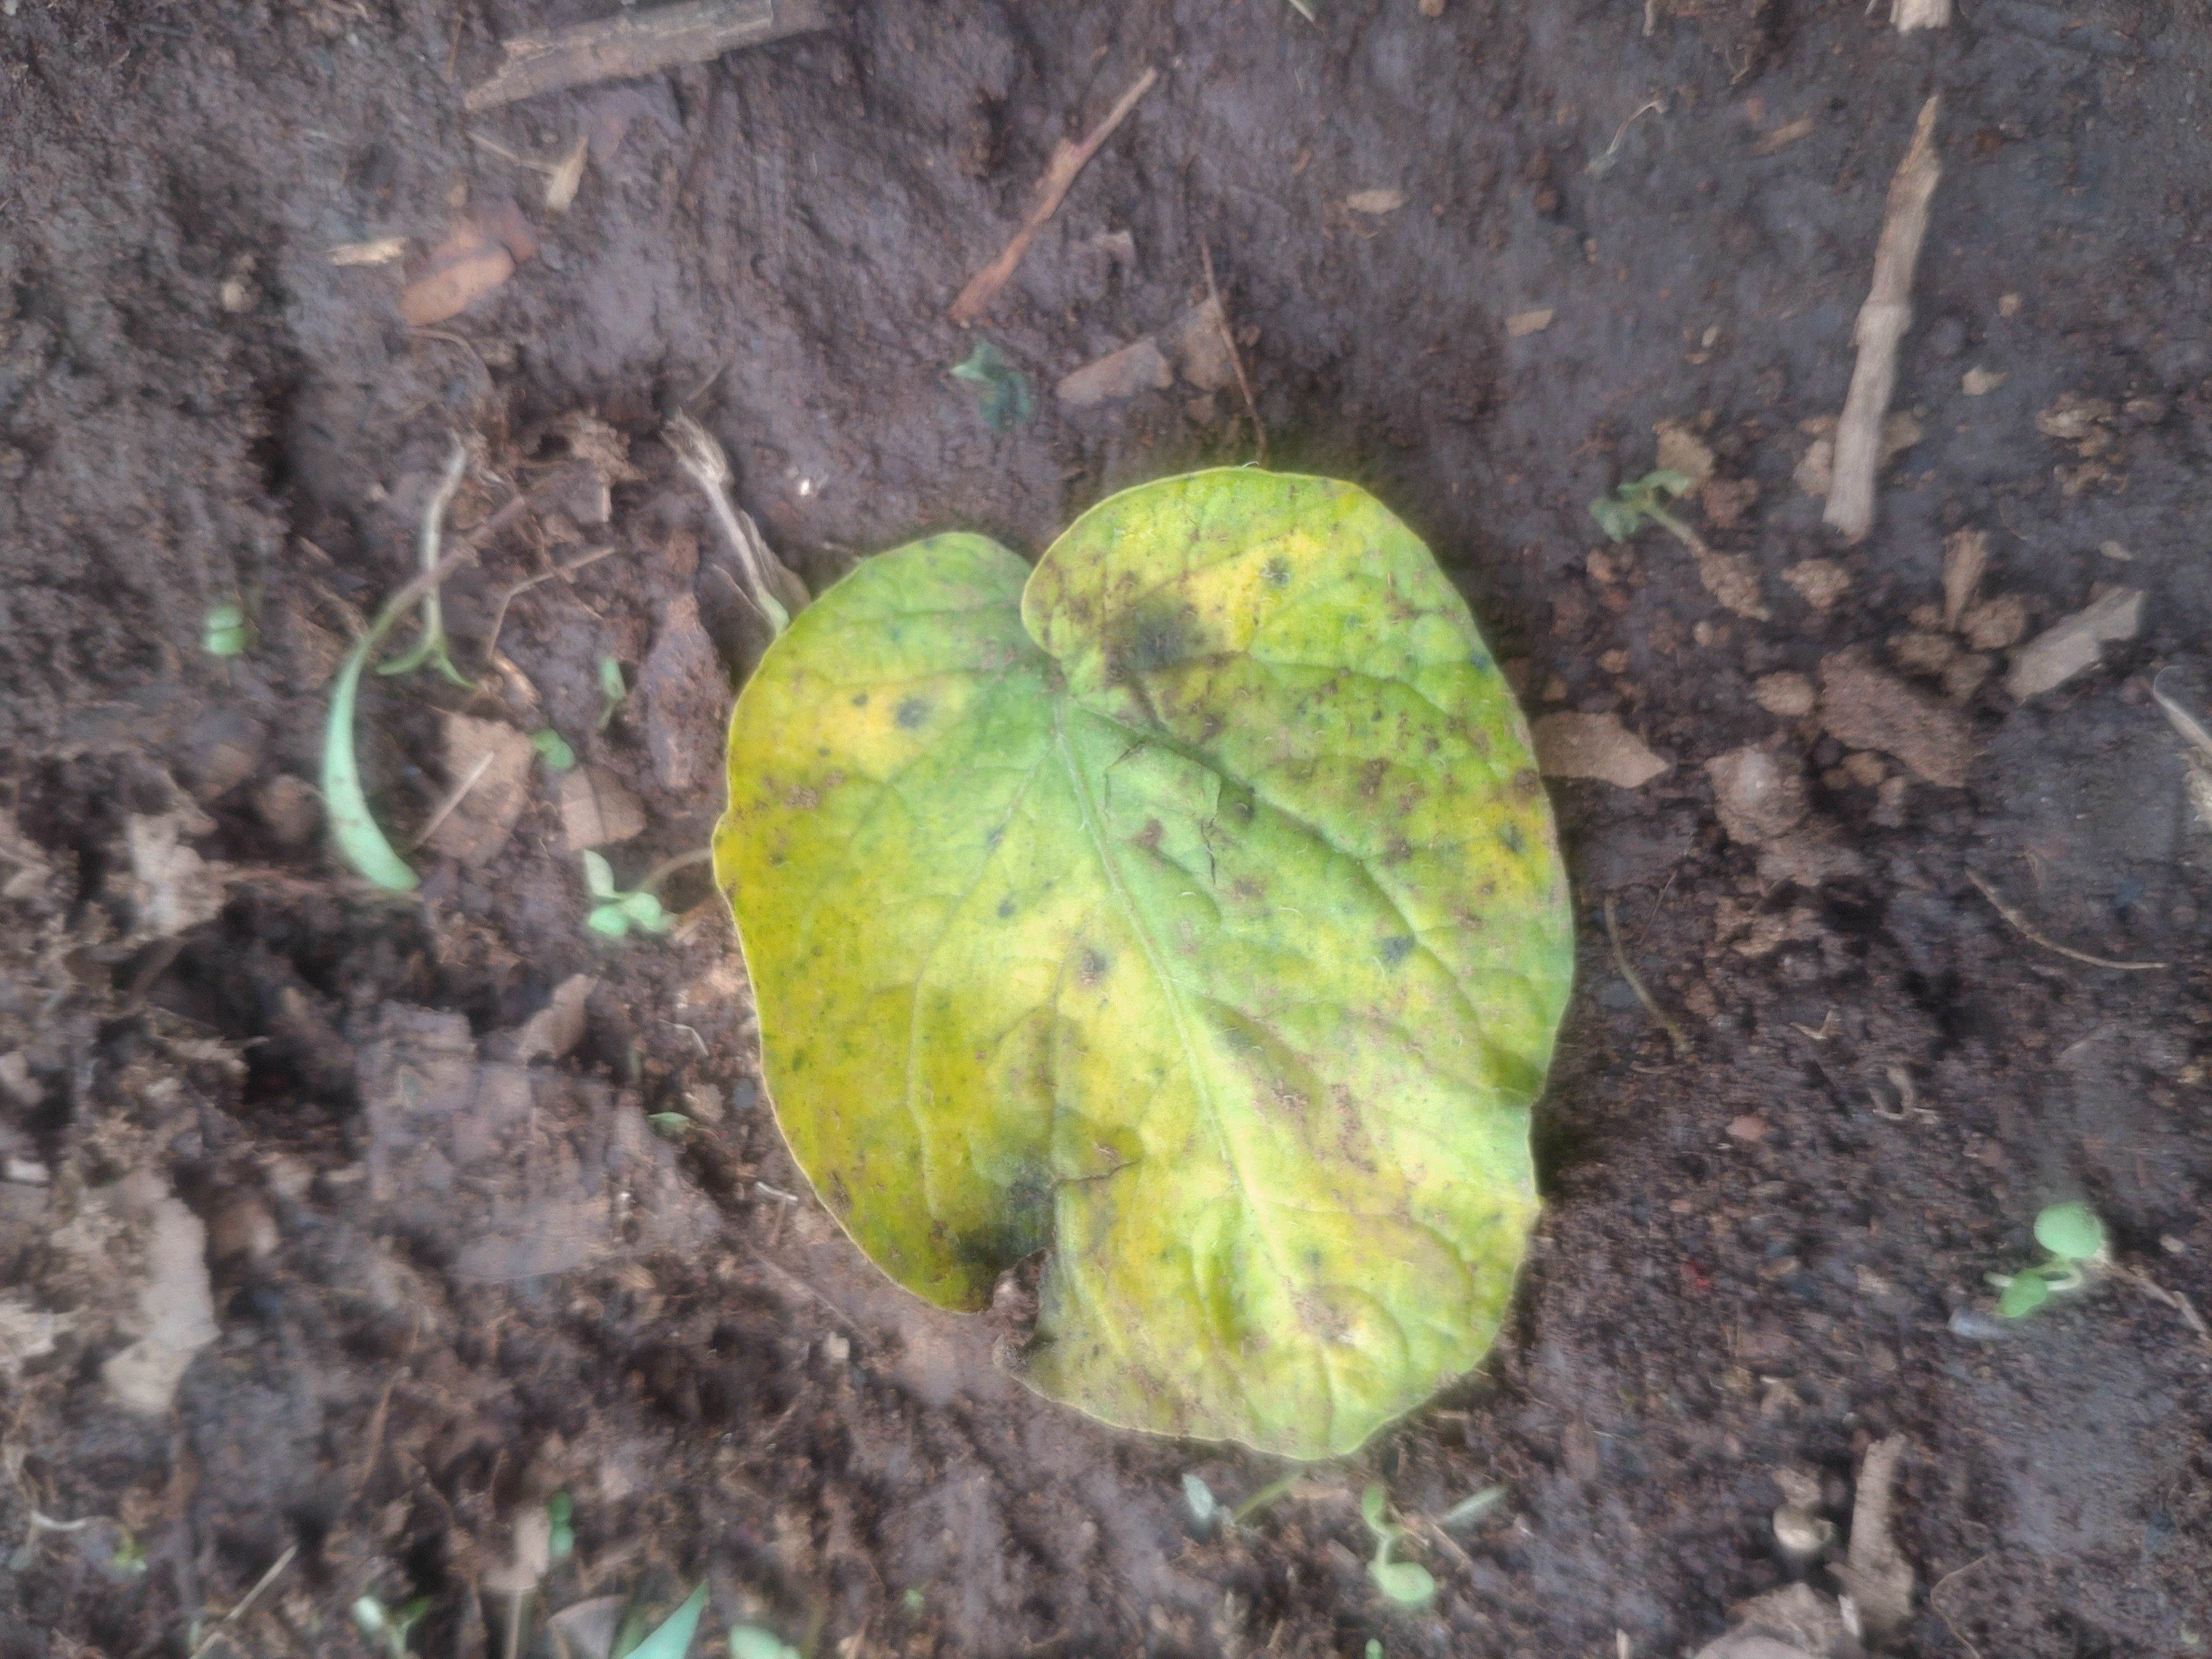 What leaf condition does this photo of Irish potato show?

late blight
